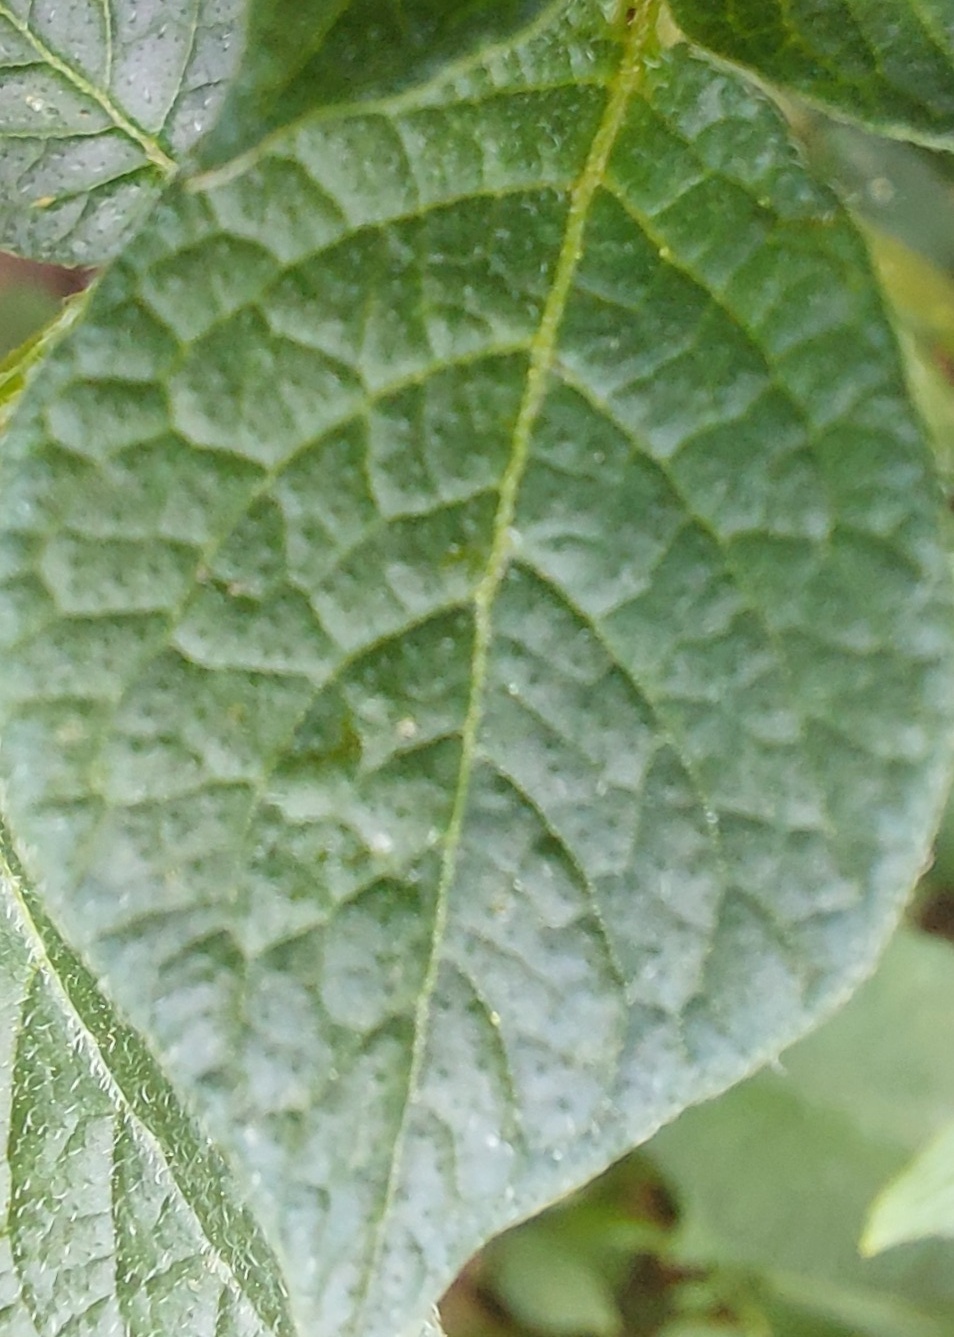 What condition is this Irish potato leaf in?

healthy
